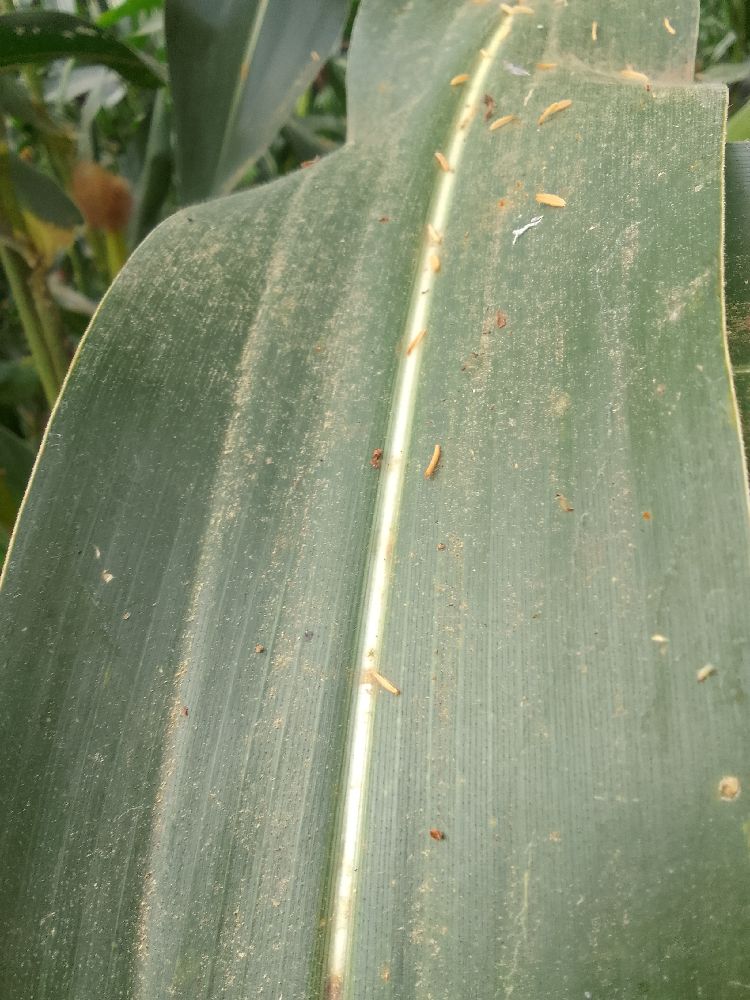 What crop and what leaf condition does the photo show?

maize, healthy
